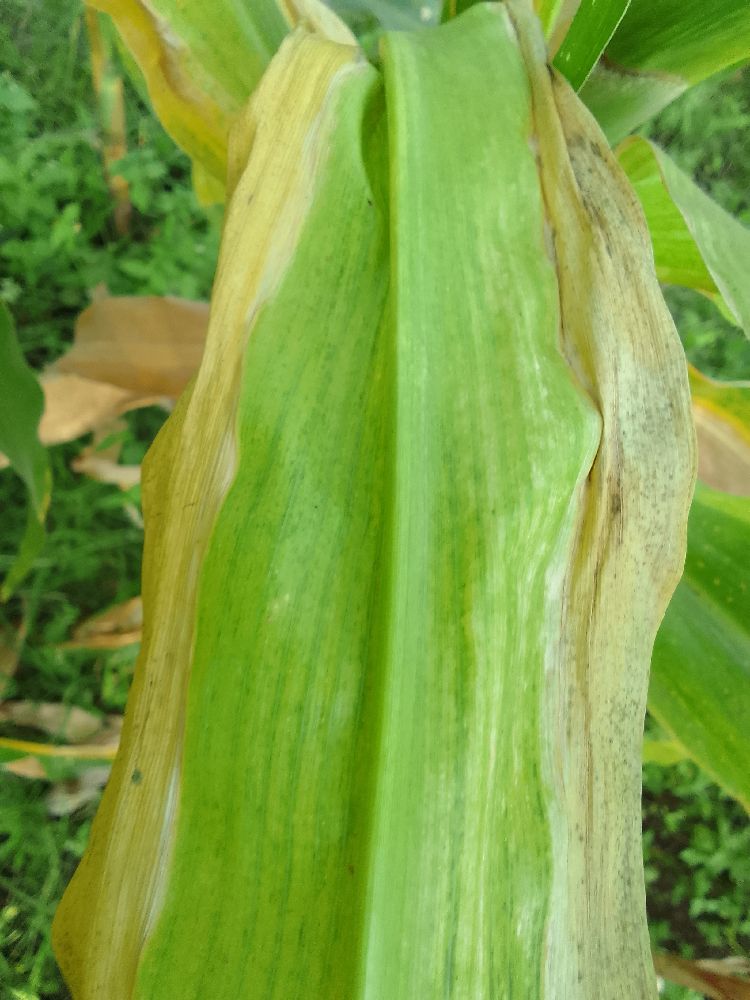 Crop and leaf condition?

maize, maize lethal necrosis
